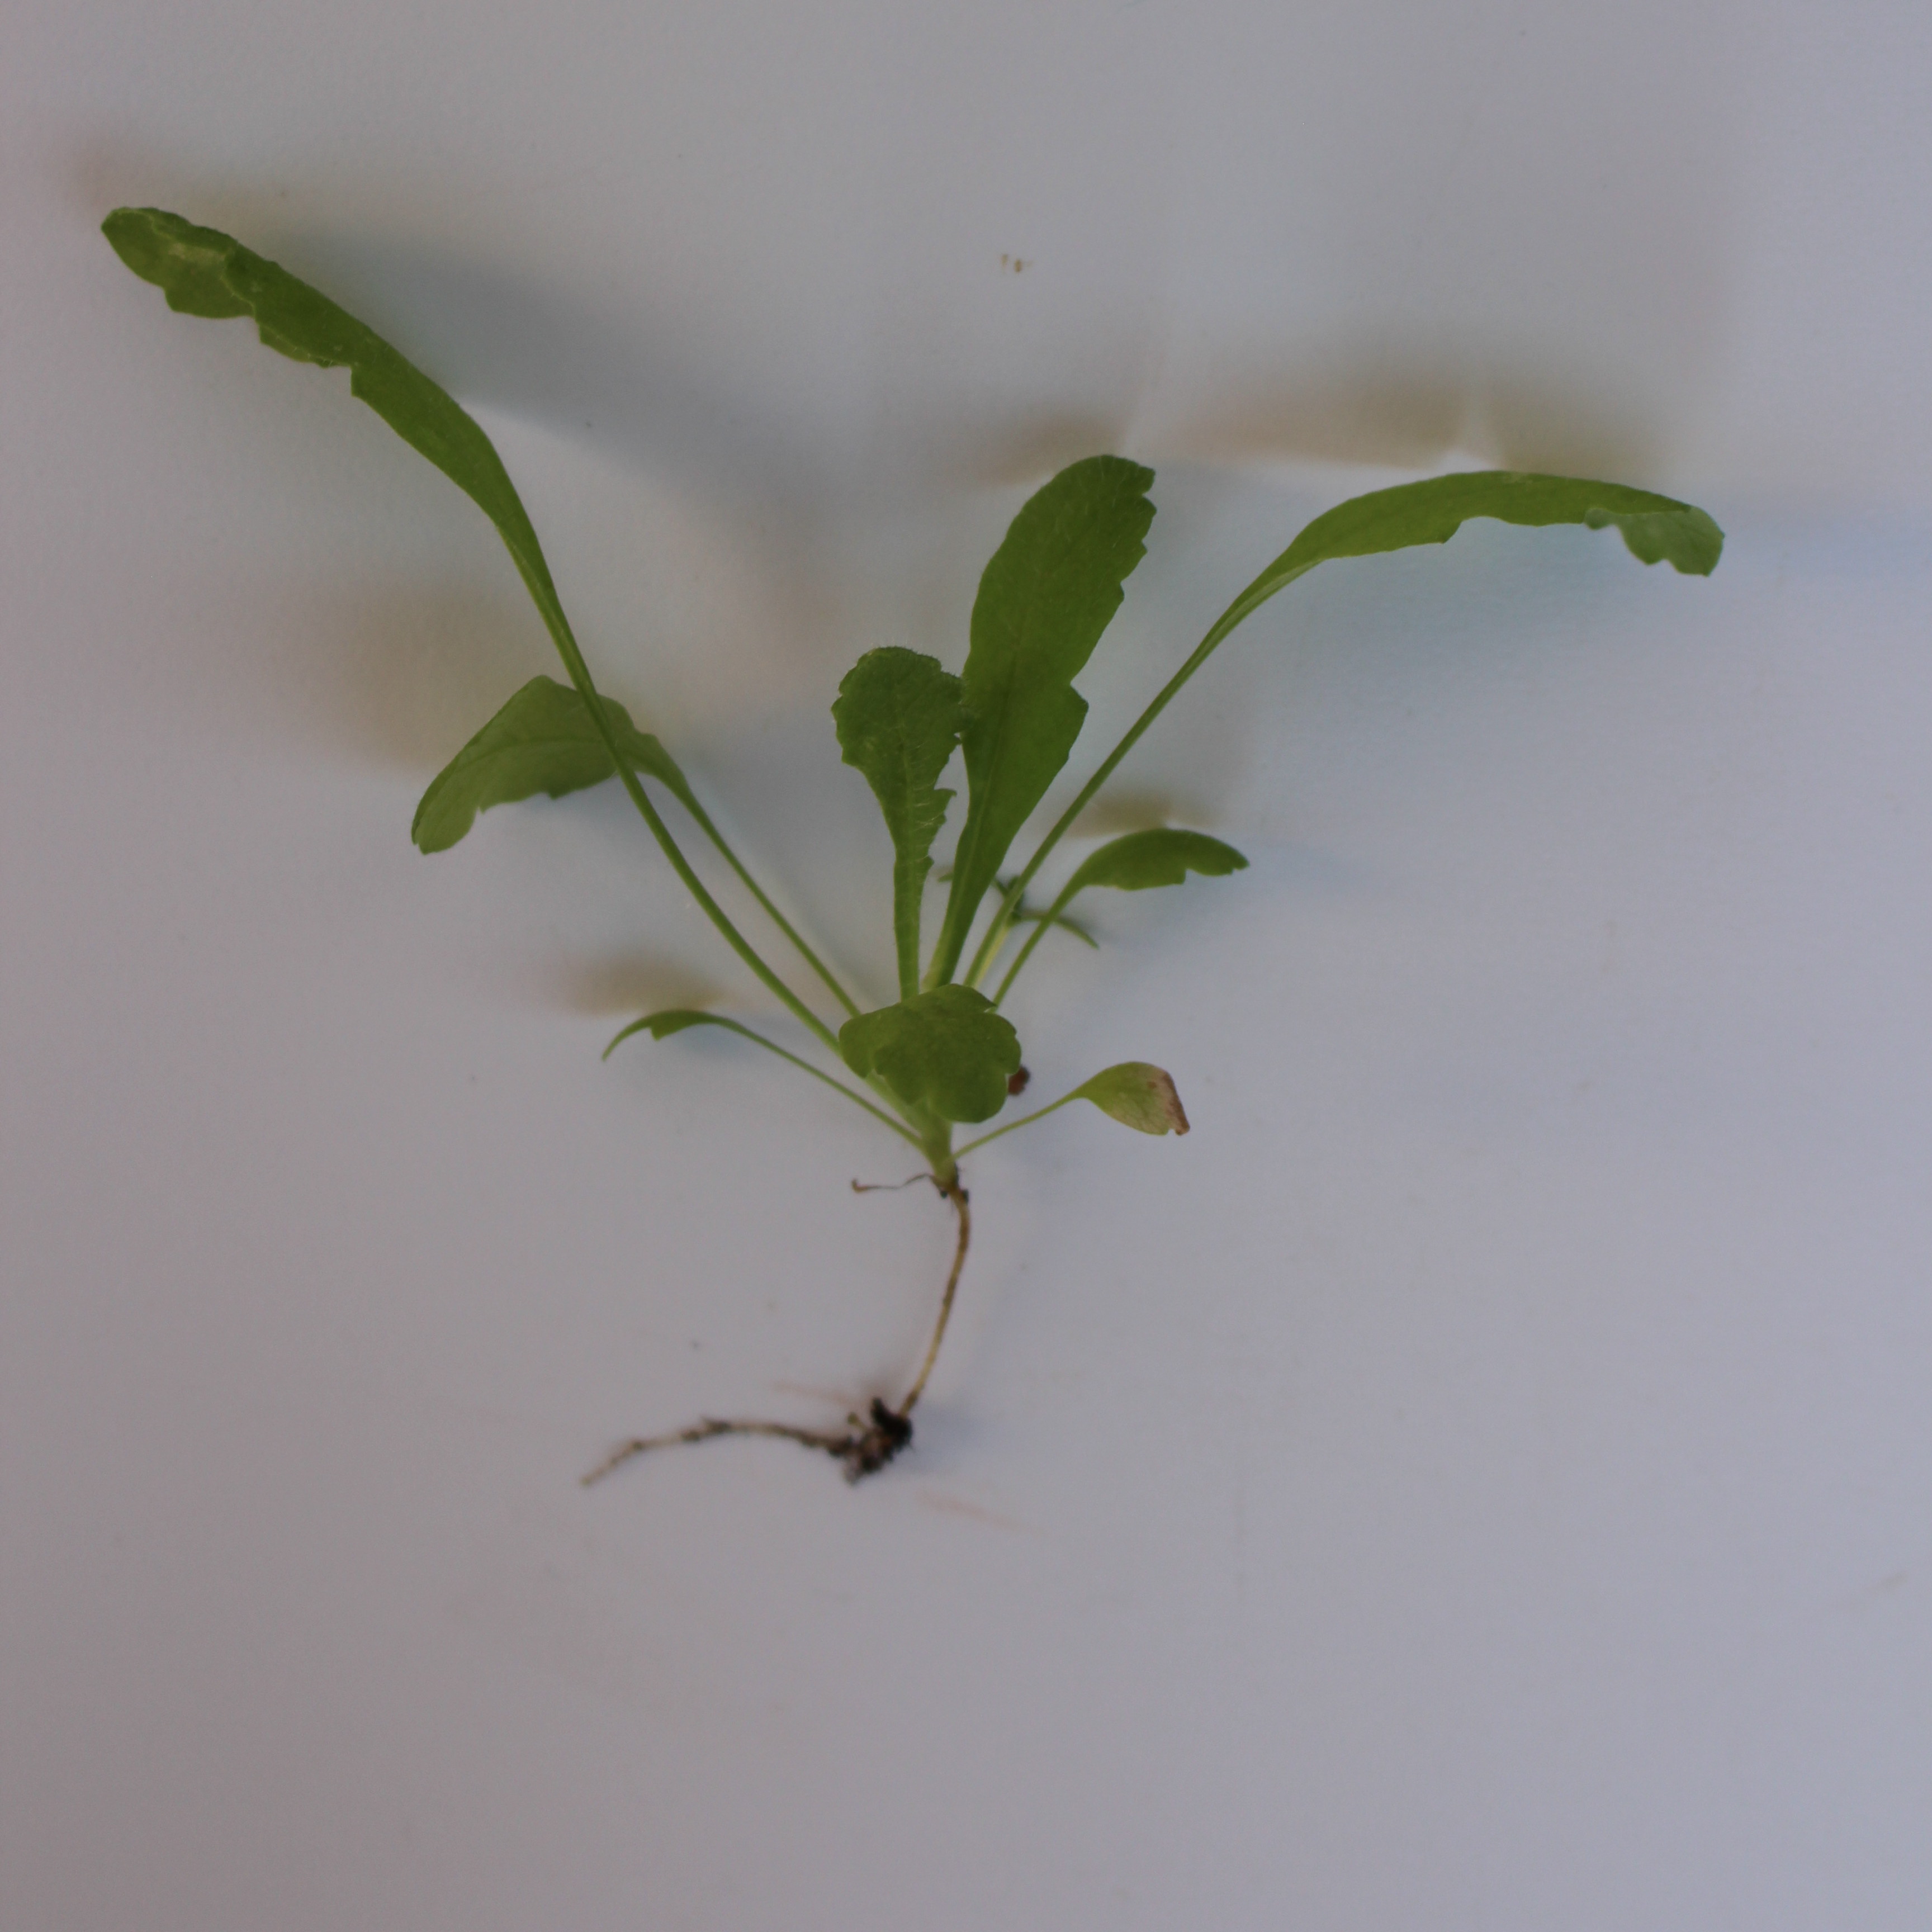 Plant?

Papaver rhoeas
